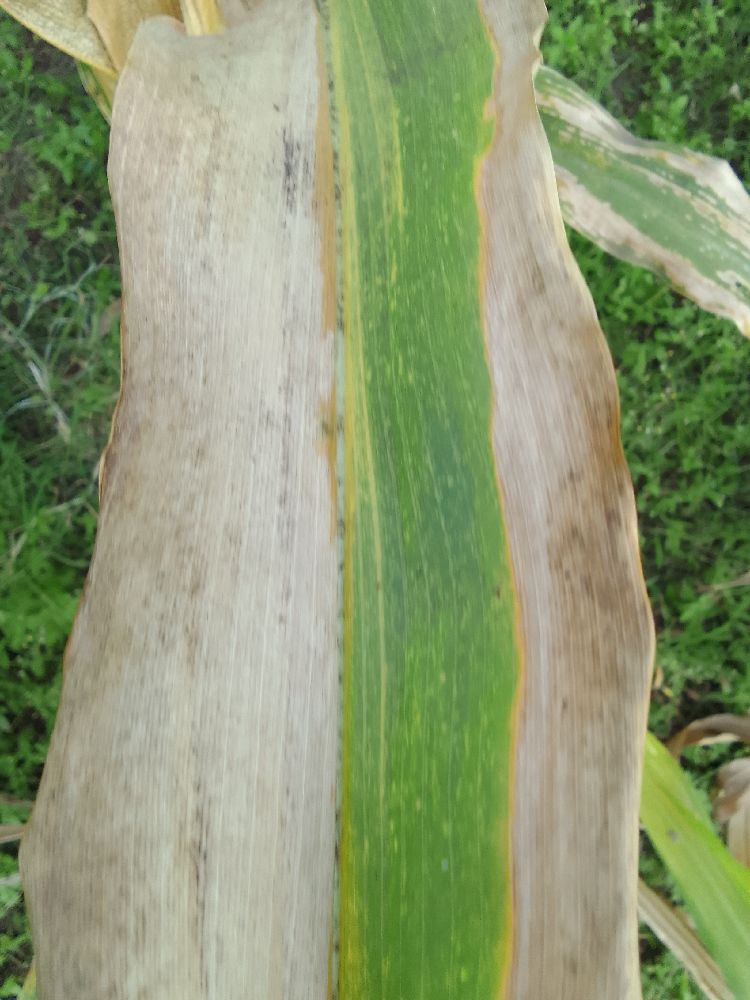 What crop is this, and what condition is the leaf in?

maize, maize lethal necrosis
